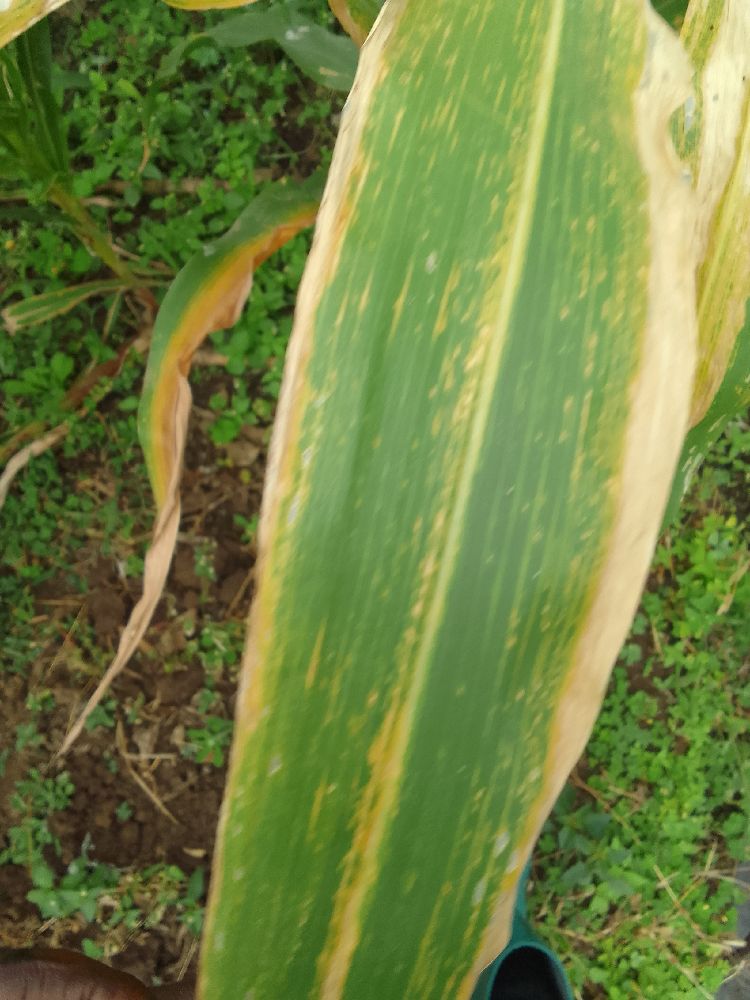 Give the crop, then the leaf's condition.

maize, maize lethal necrosis
